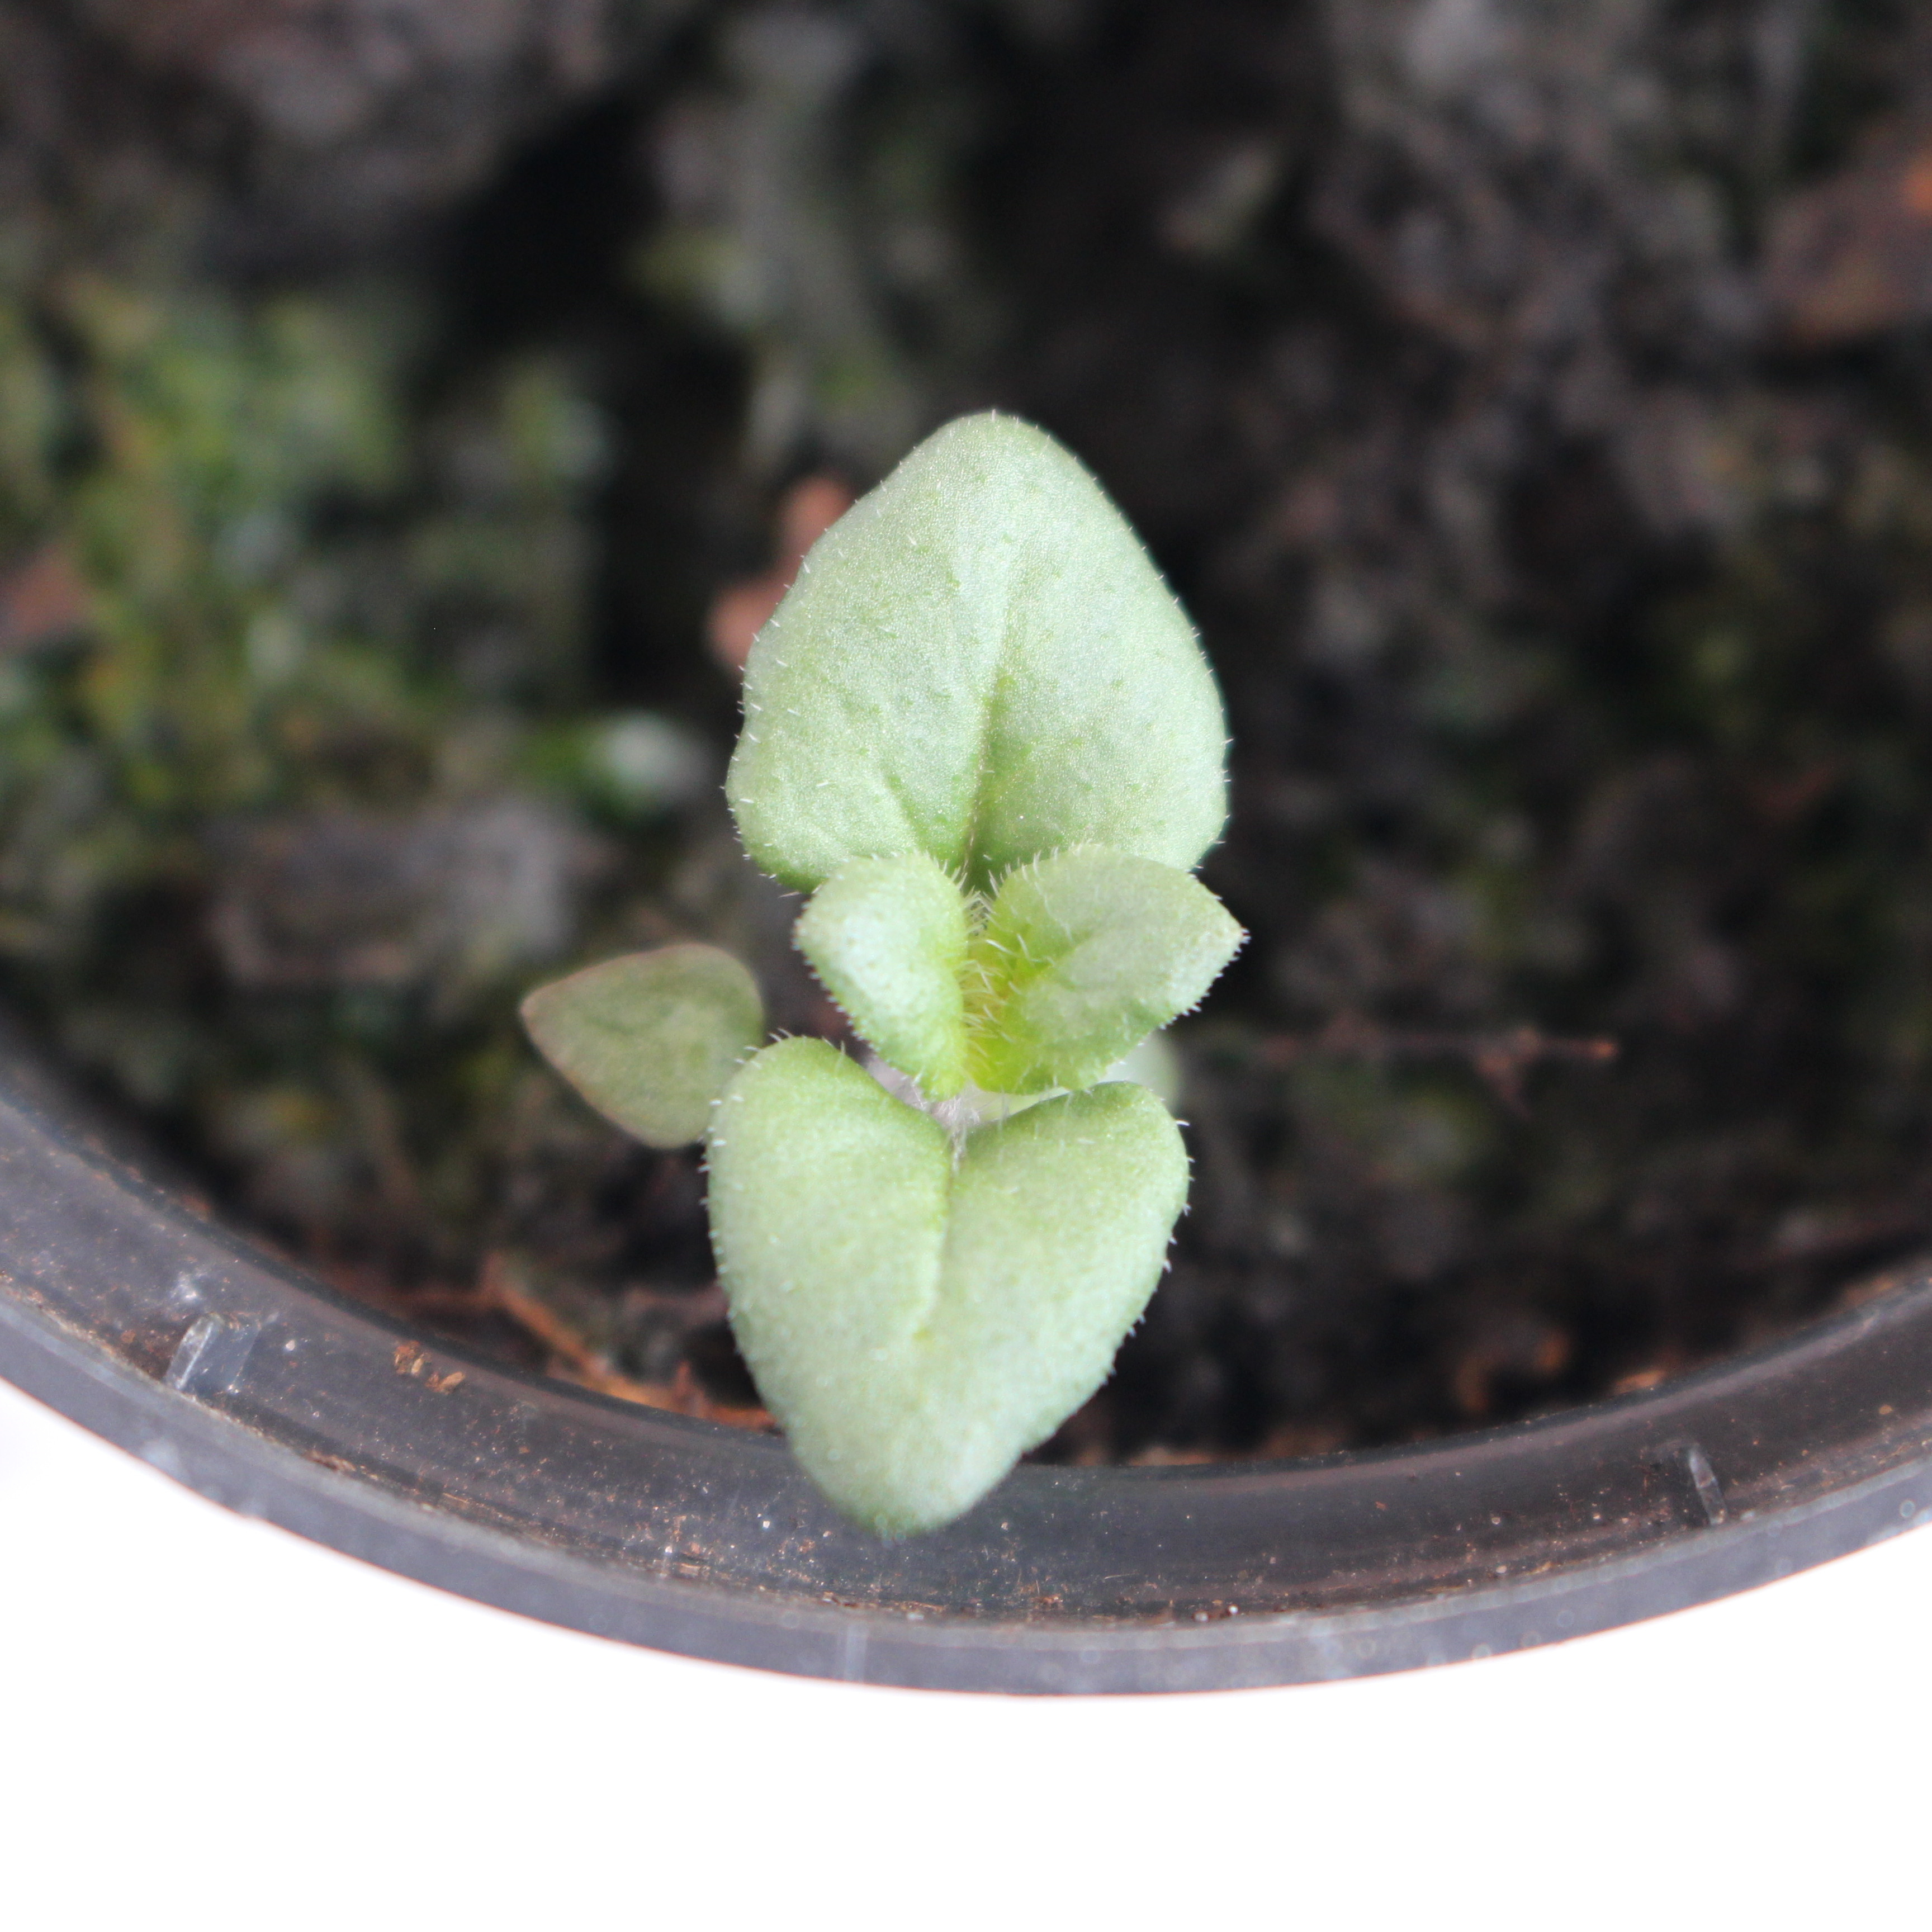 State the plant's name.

Veronica persica
